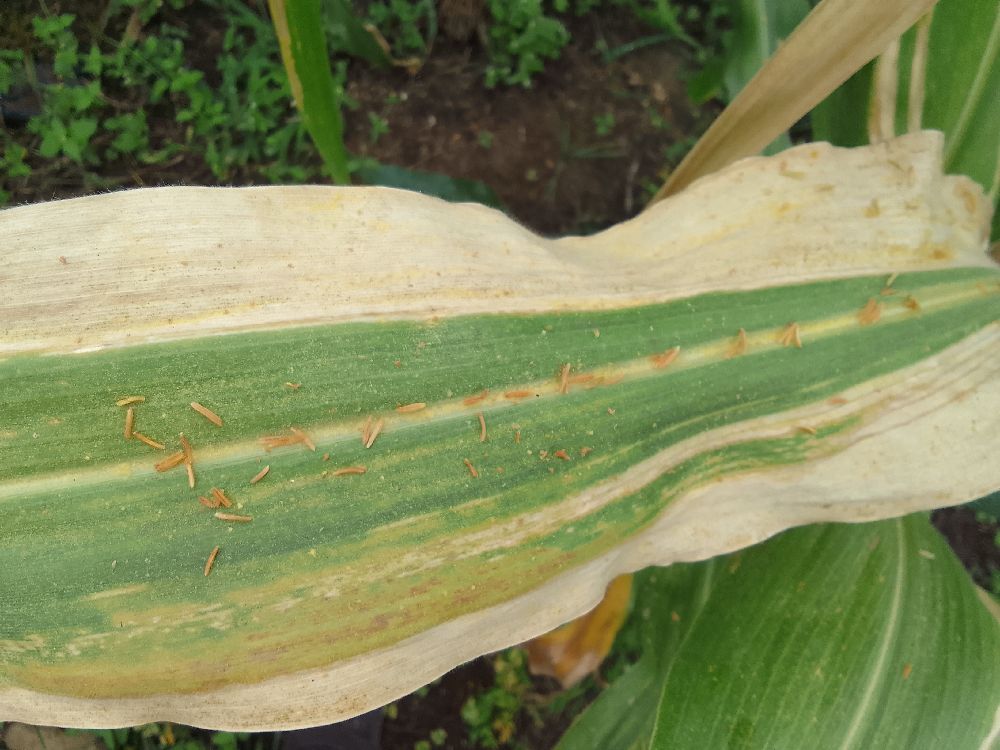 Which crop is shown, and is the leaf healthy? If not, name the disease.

maize, maize lethal necrosis
